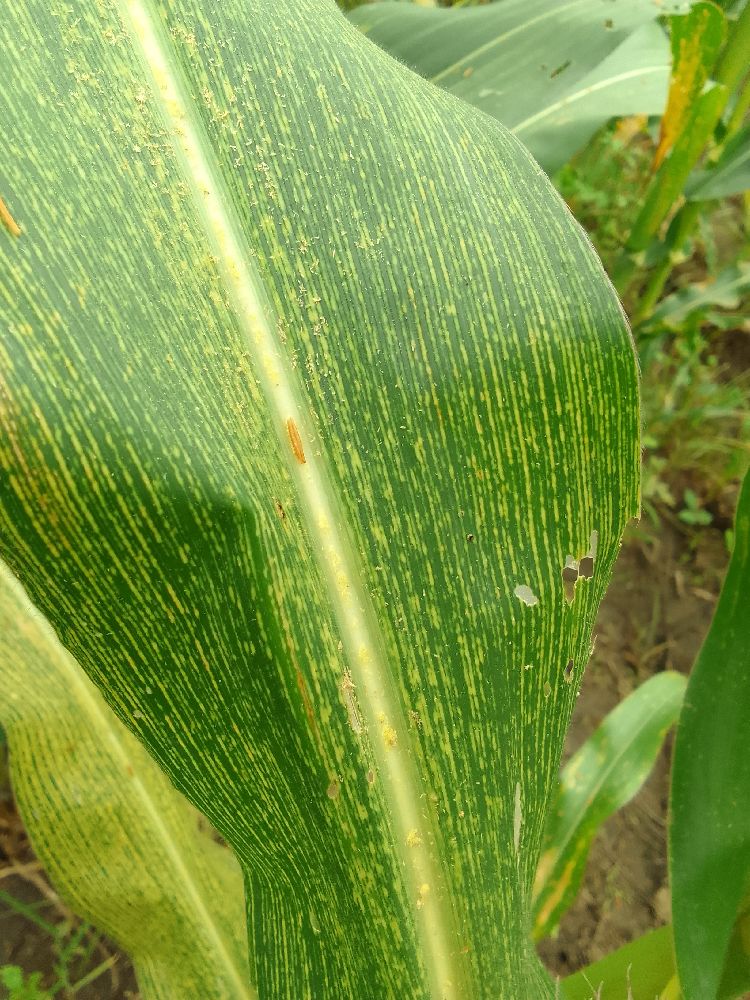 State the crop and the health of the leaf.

maize, maize streak virus
